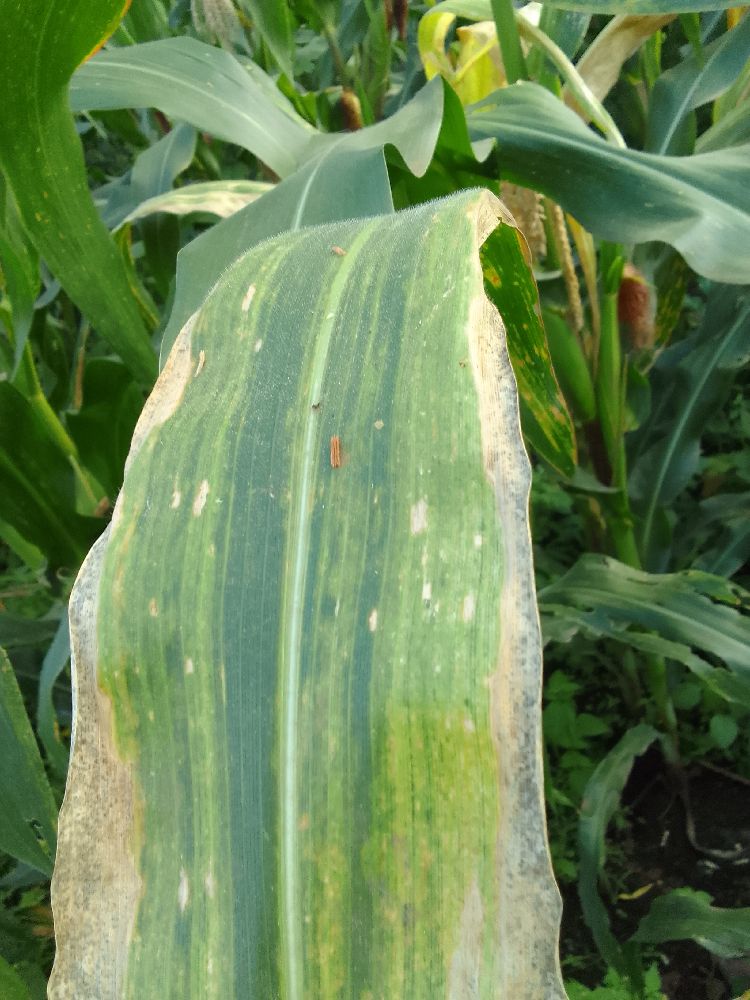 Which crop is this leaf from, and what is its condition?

maize, maize lethal necrosis
